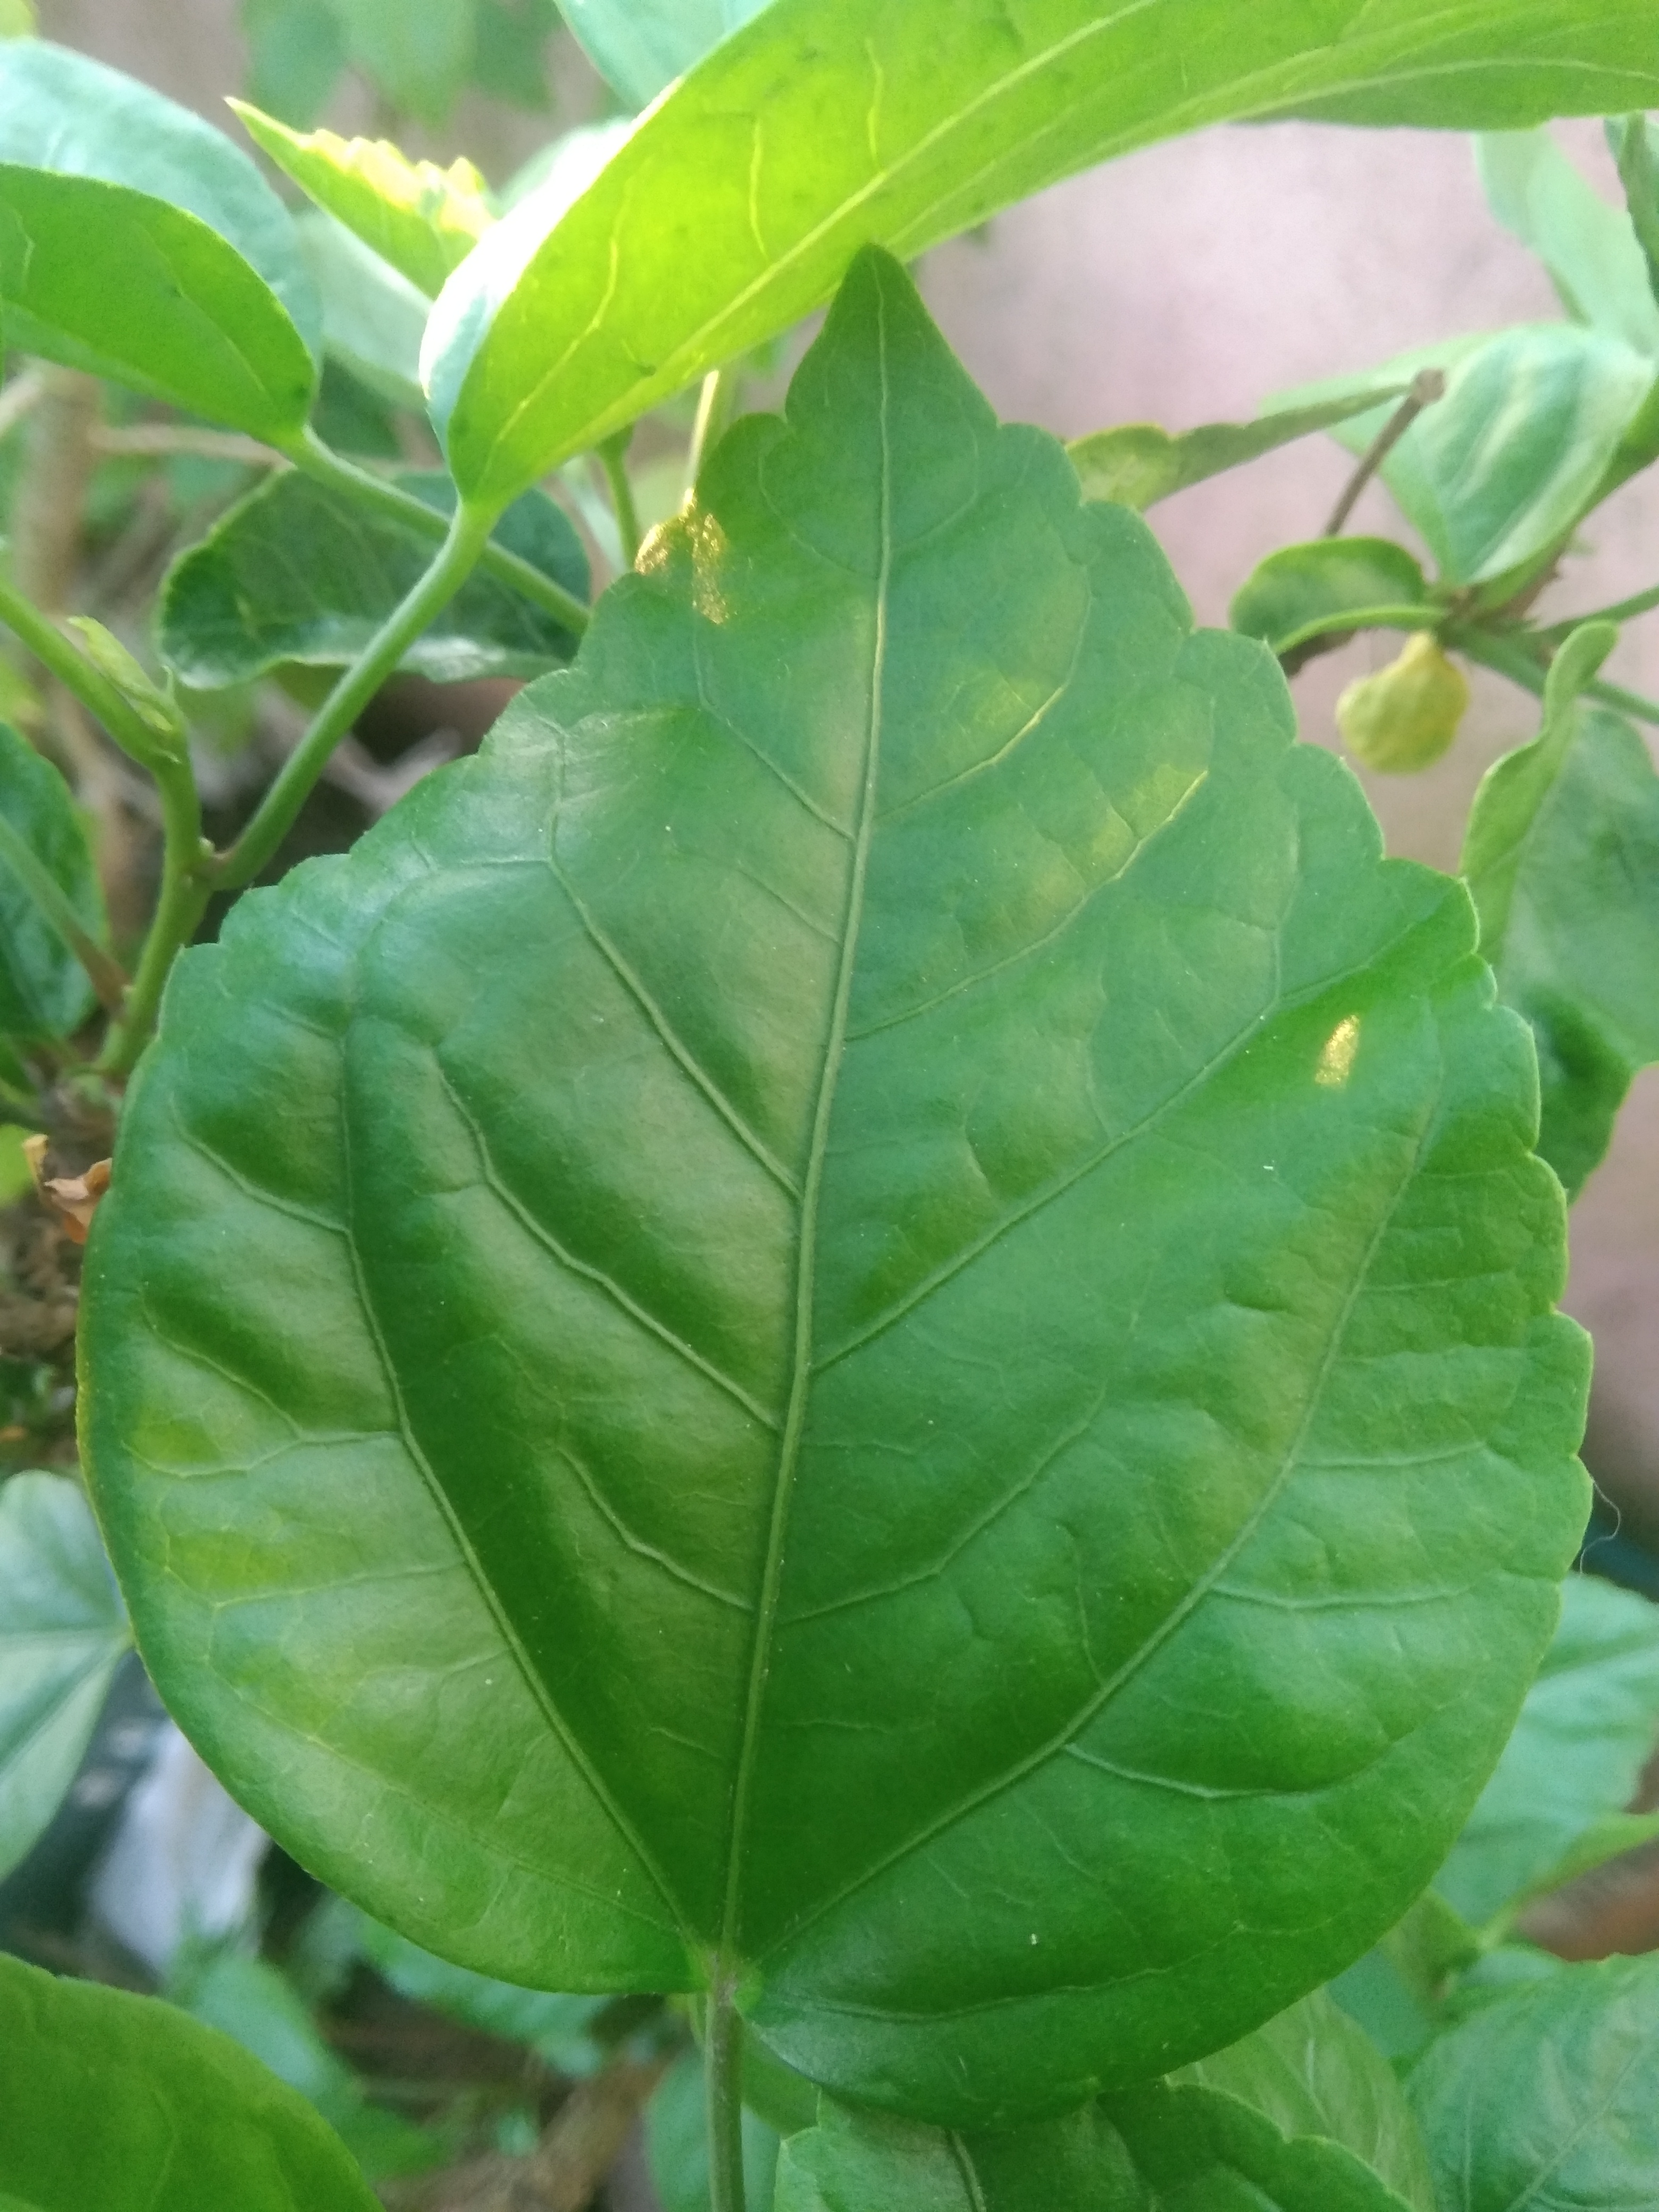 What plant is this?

hibiscus
